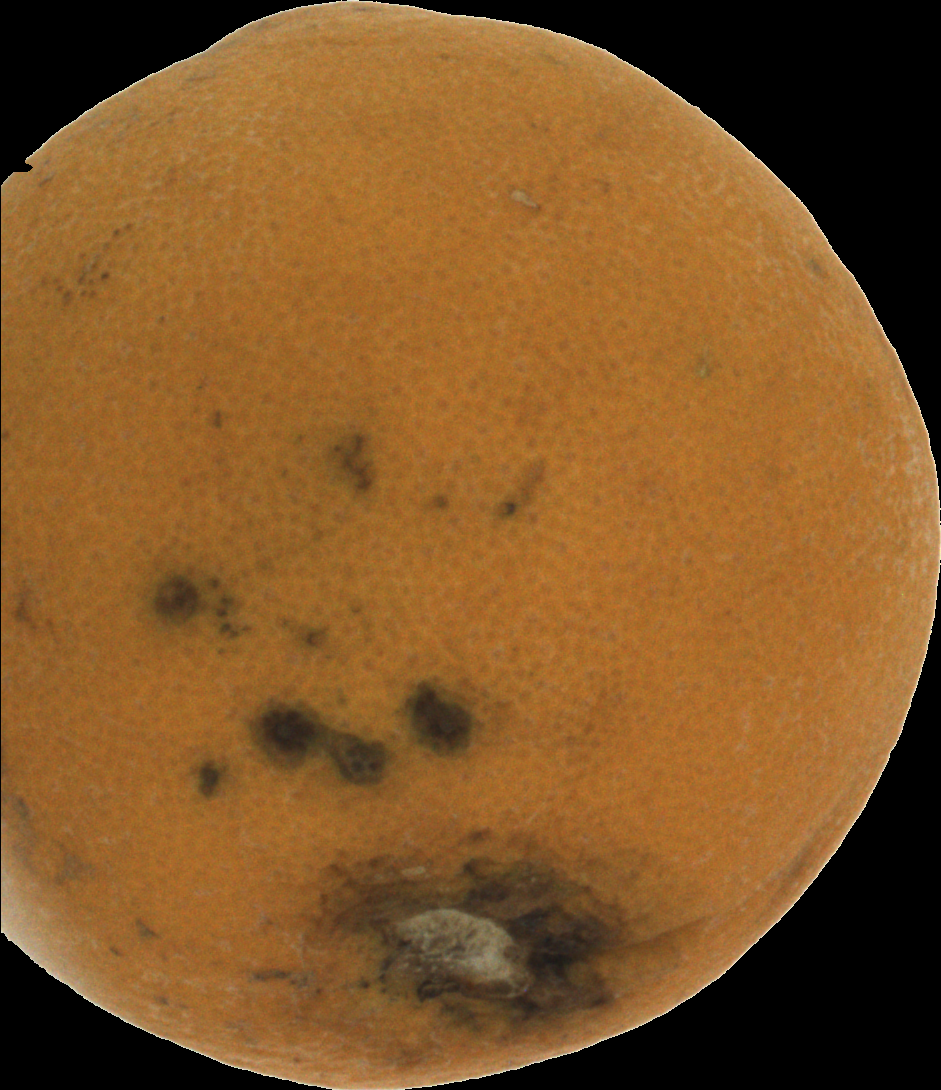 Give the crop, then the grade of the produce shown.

orange, bad
